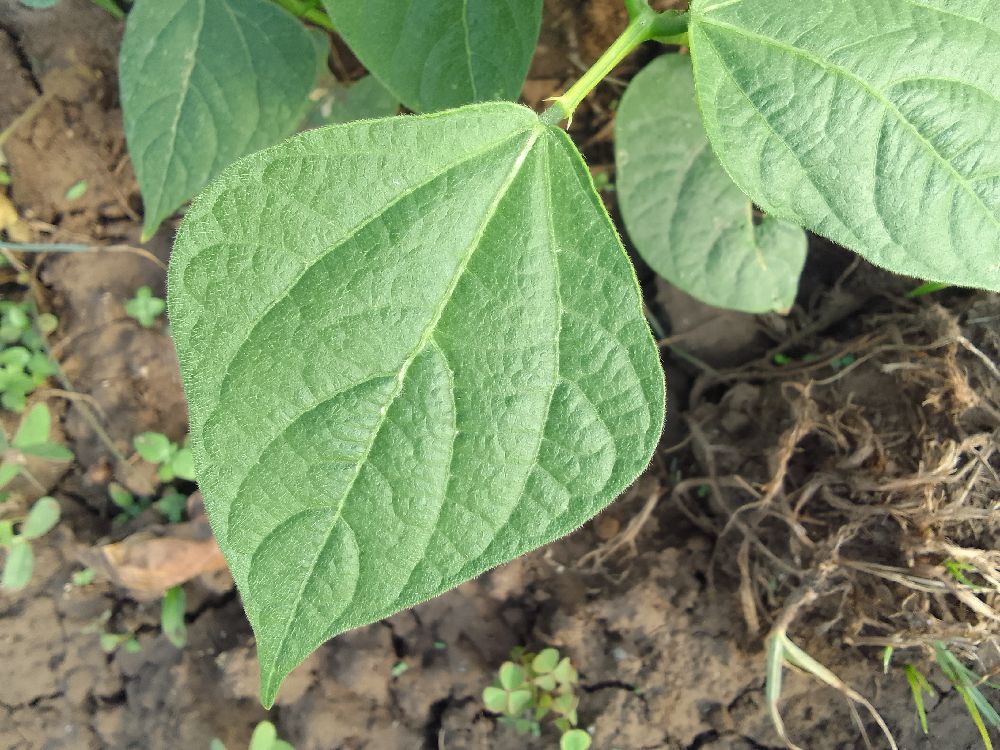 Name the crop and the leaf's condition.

common bean, healthy
